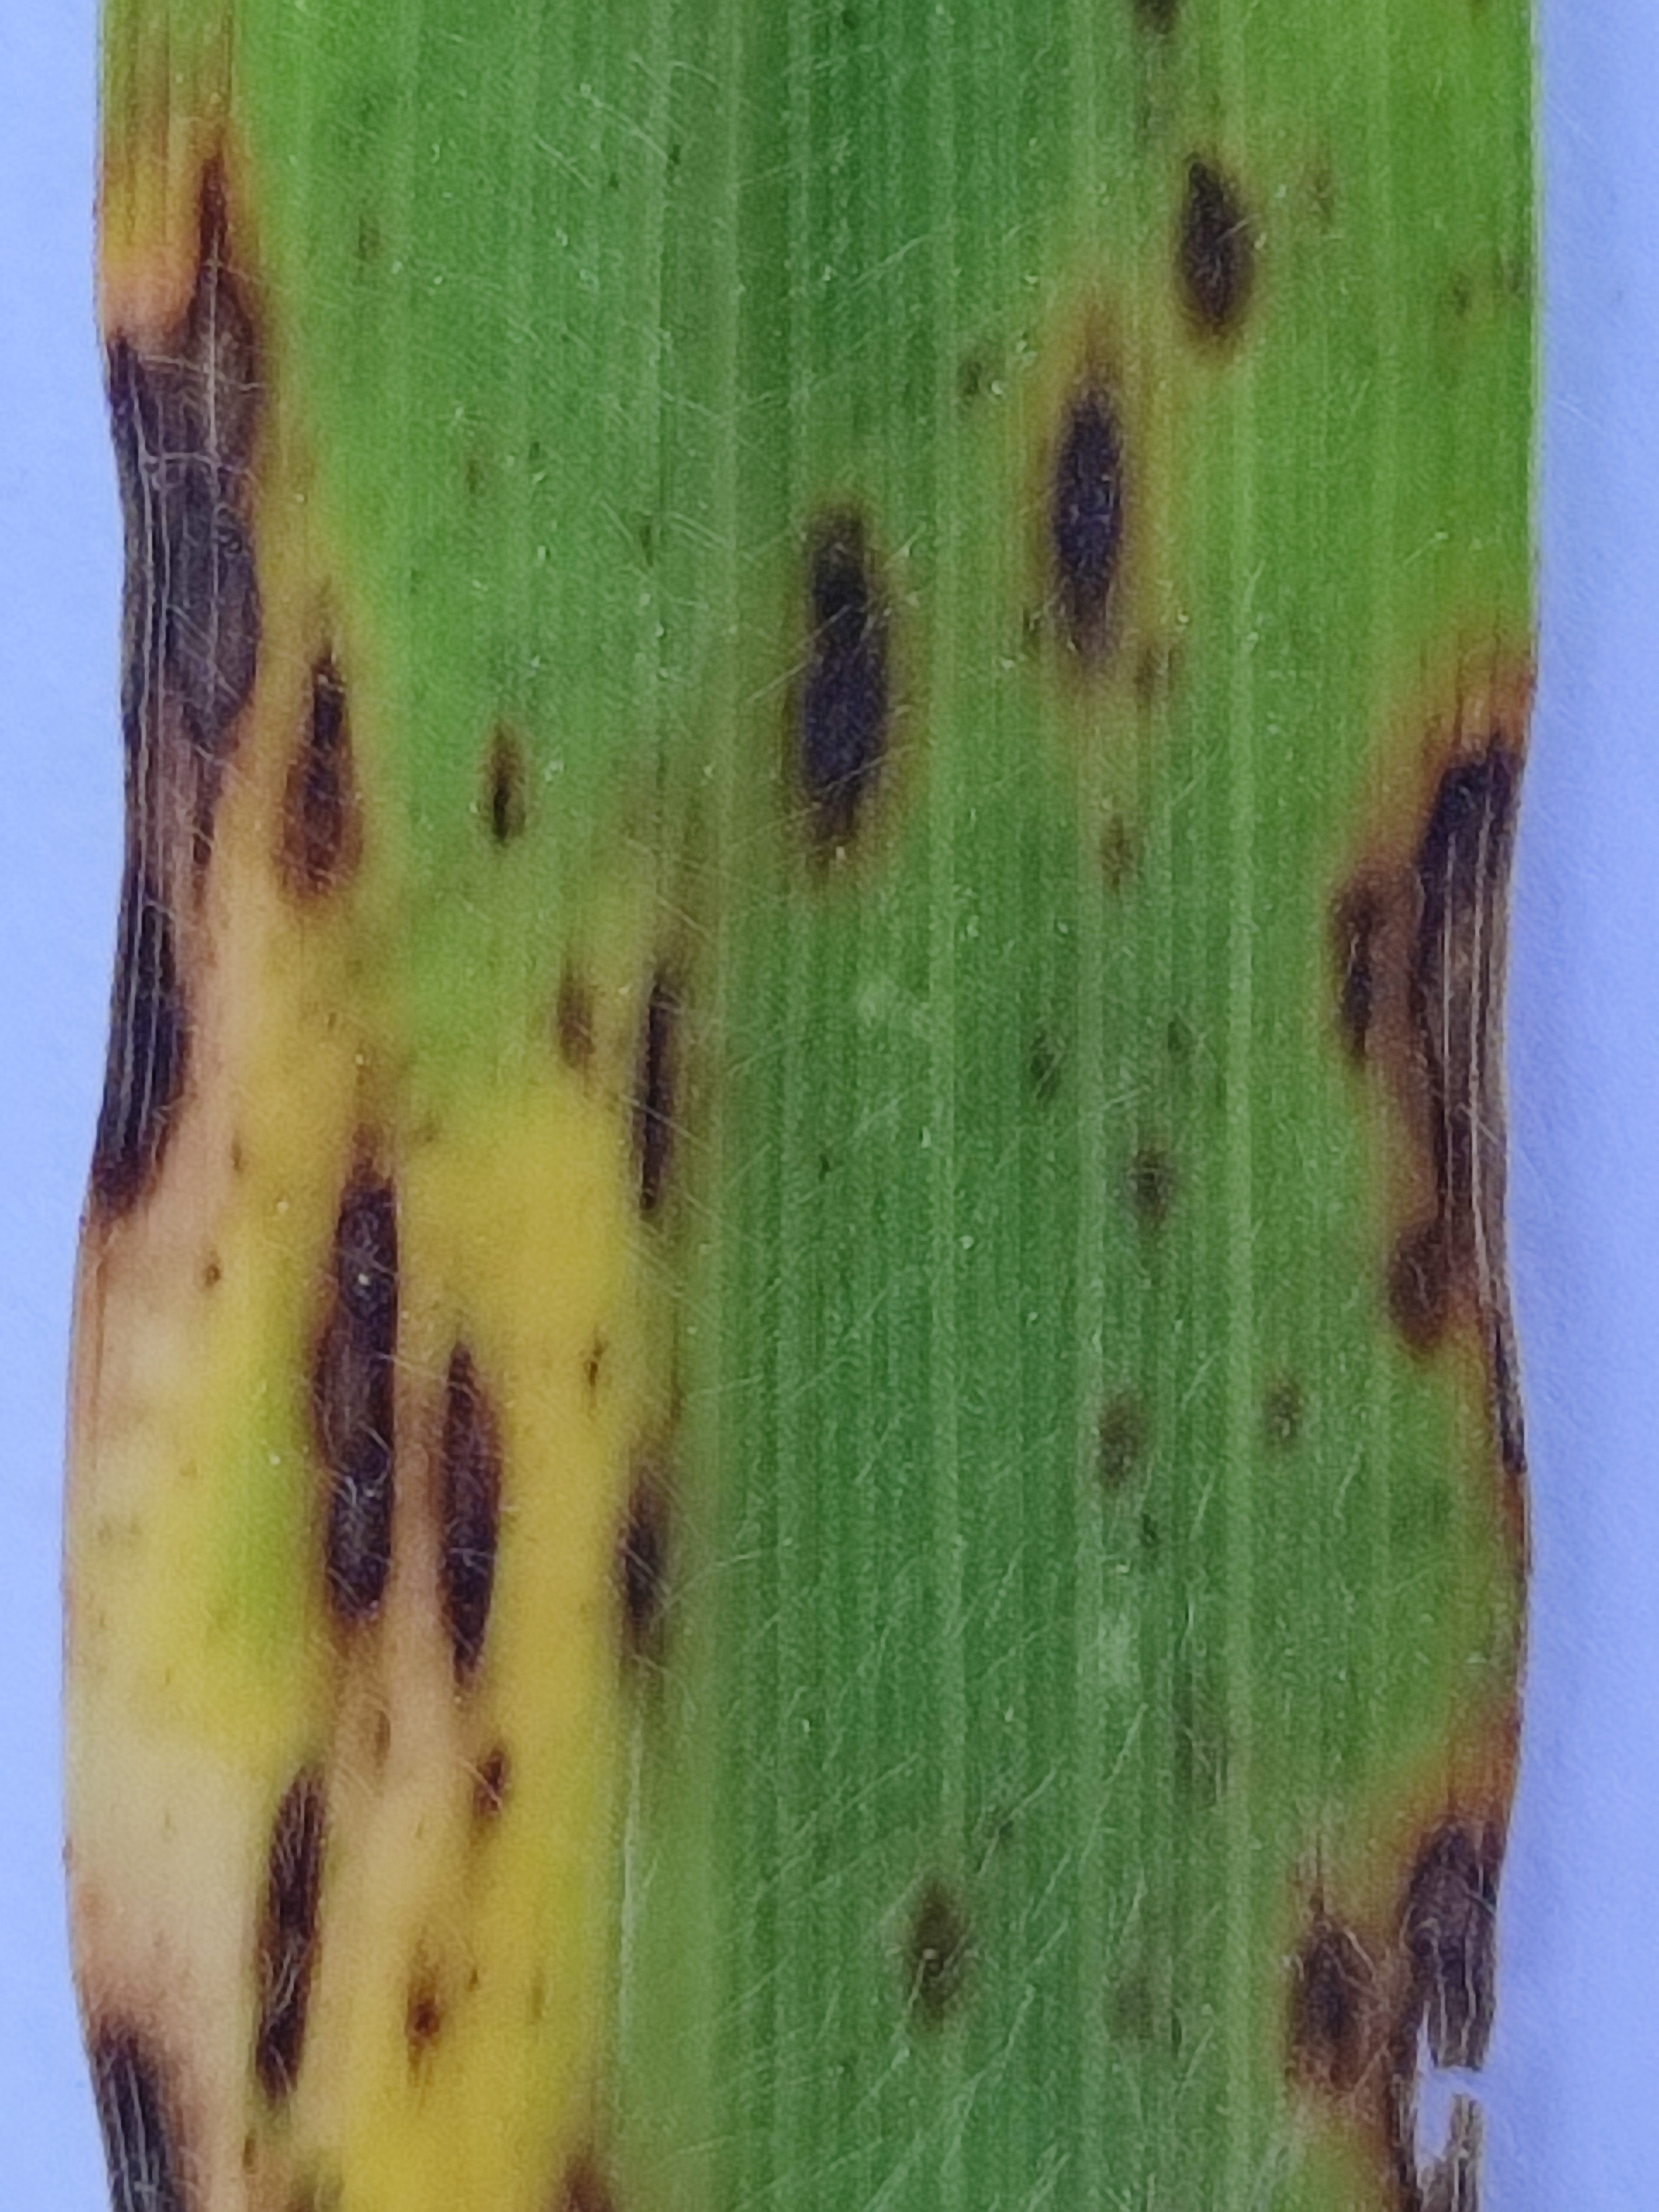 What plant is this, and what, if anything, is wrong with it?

pearl millet, pyricularia sp.
